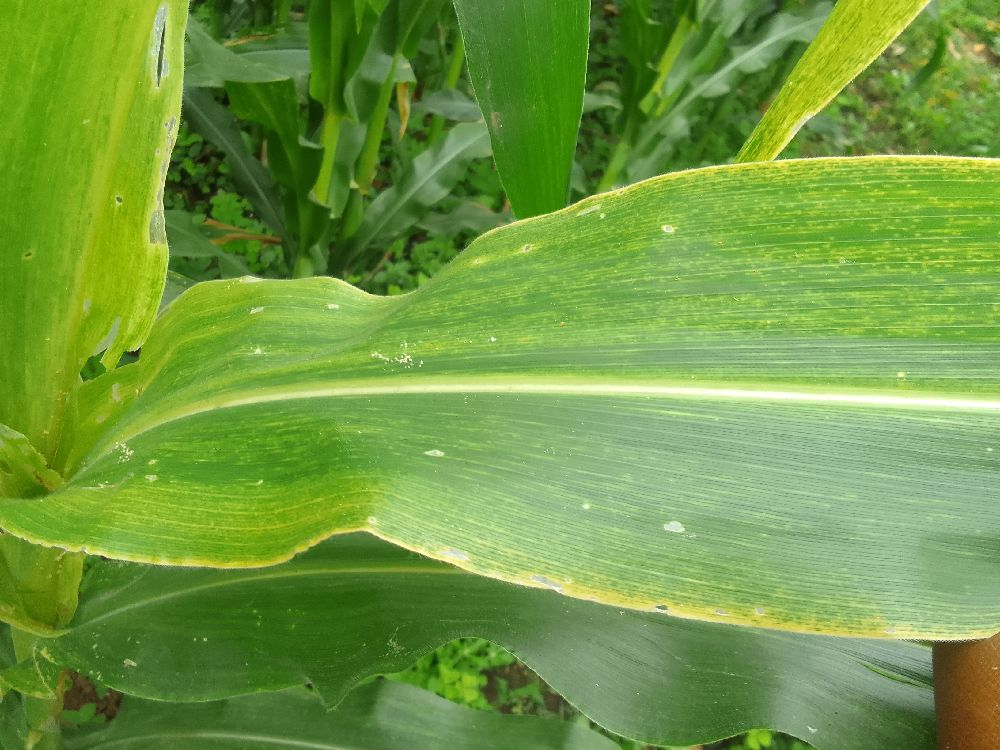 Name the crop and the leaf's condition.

maize, maize lethal necrosis
